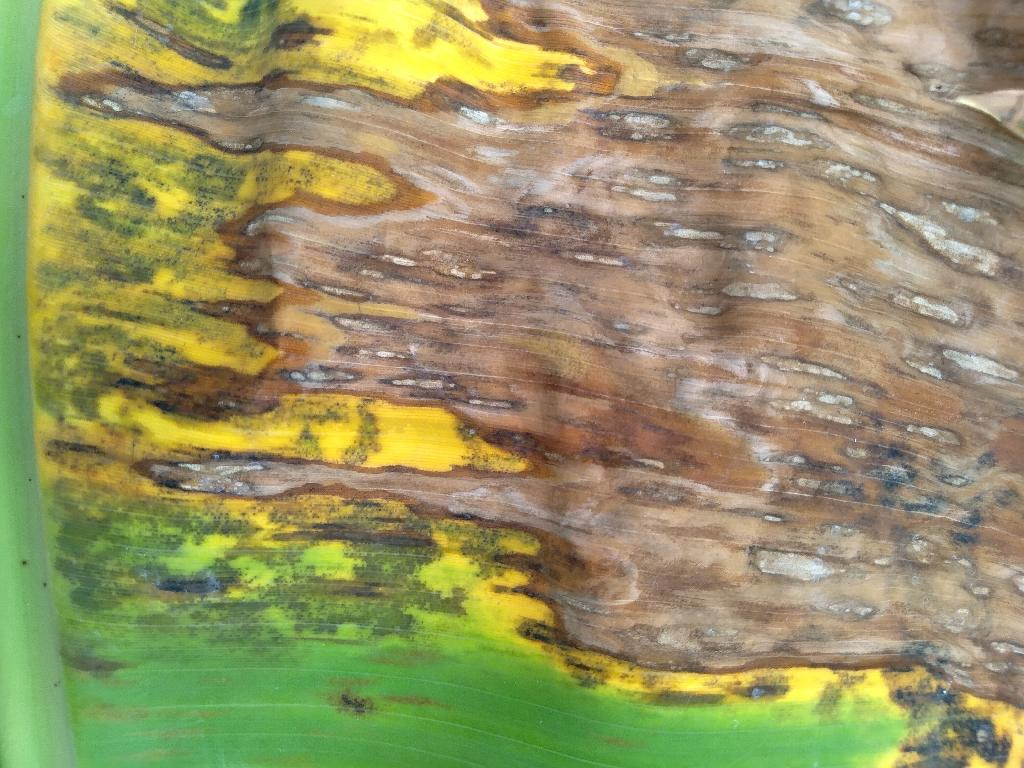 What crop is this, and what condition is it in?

banana, black sigatoka
